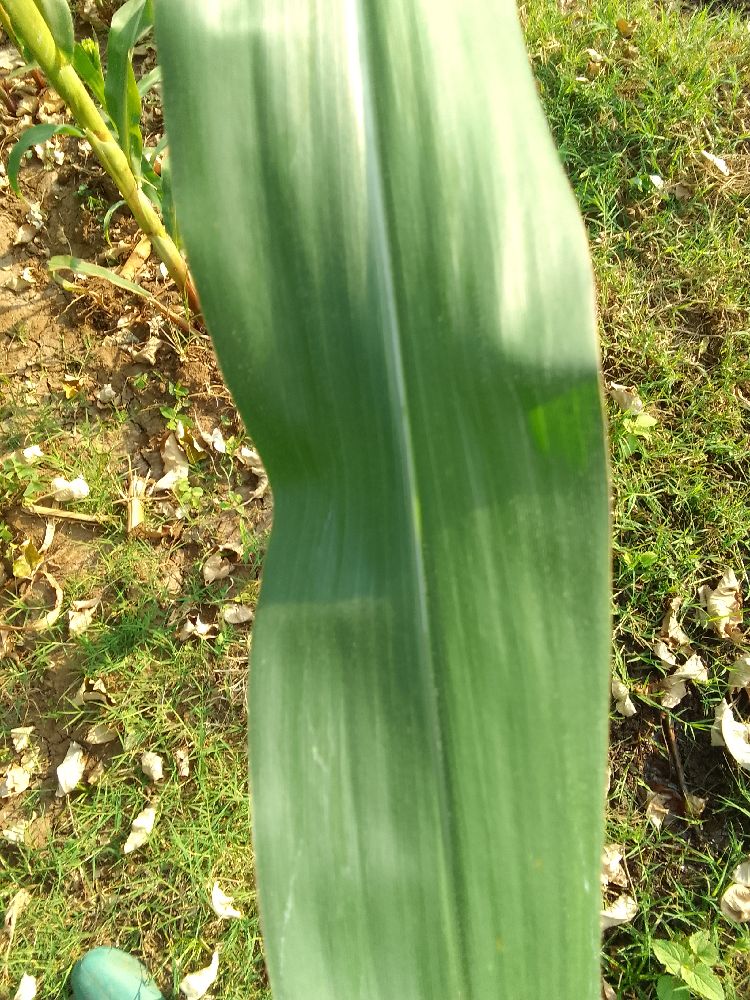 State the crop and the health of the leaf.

maize, healthy
